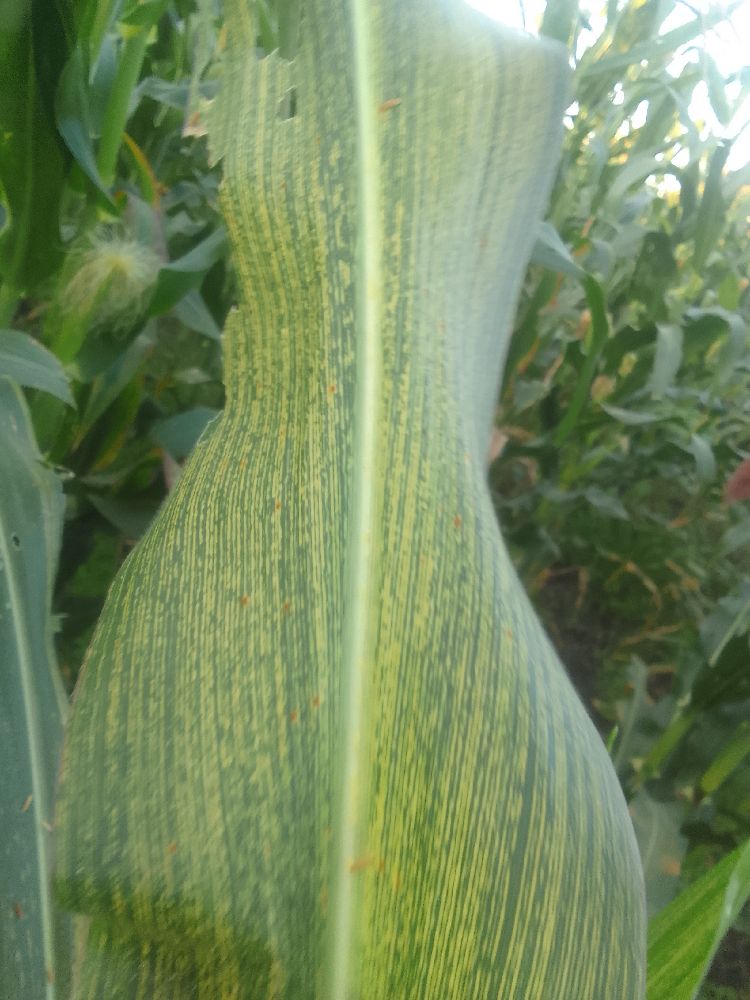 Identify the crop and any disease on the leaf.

maize, maize streak virus
